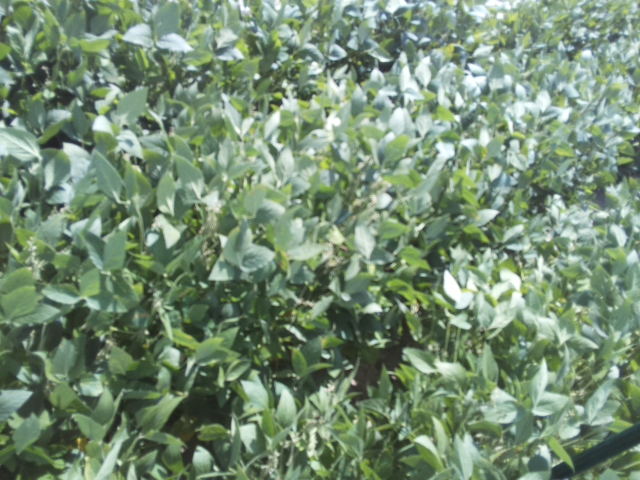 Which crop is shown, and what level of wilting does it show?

soybean, moderate turgor loss in upper canopy
